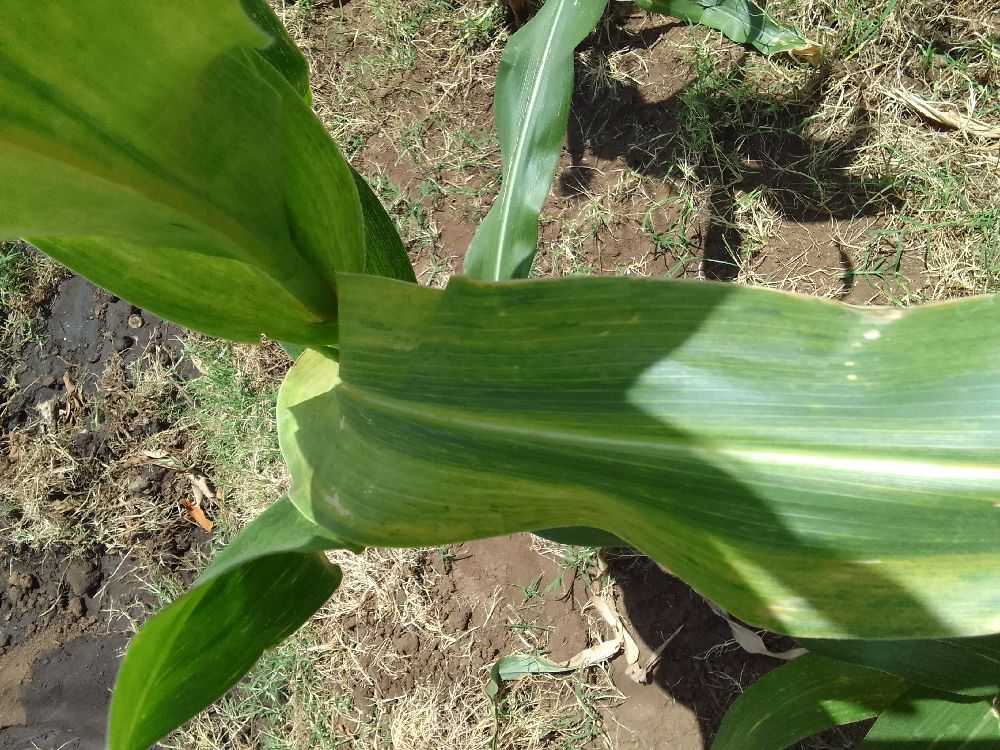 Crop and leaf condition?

maize, maize lethal necrosis
